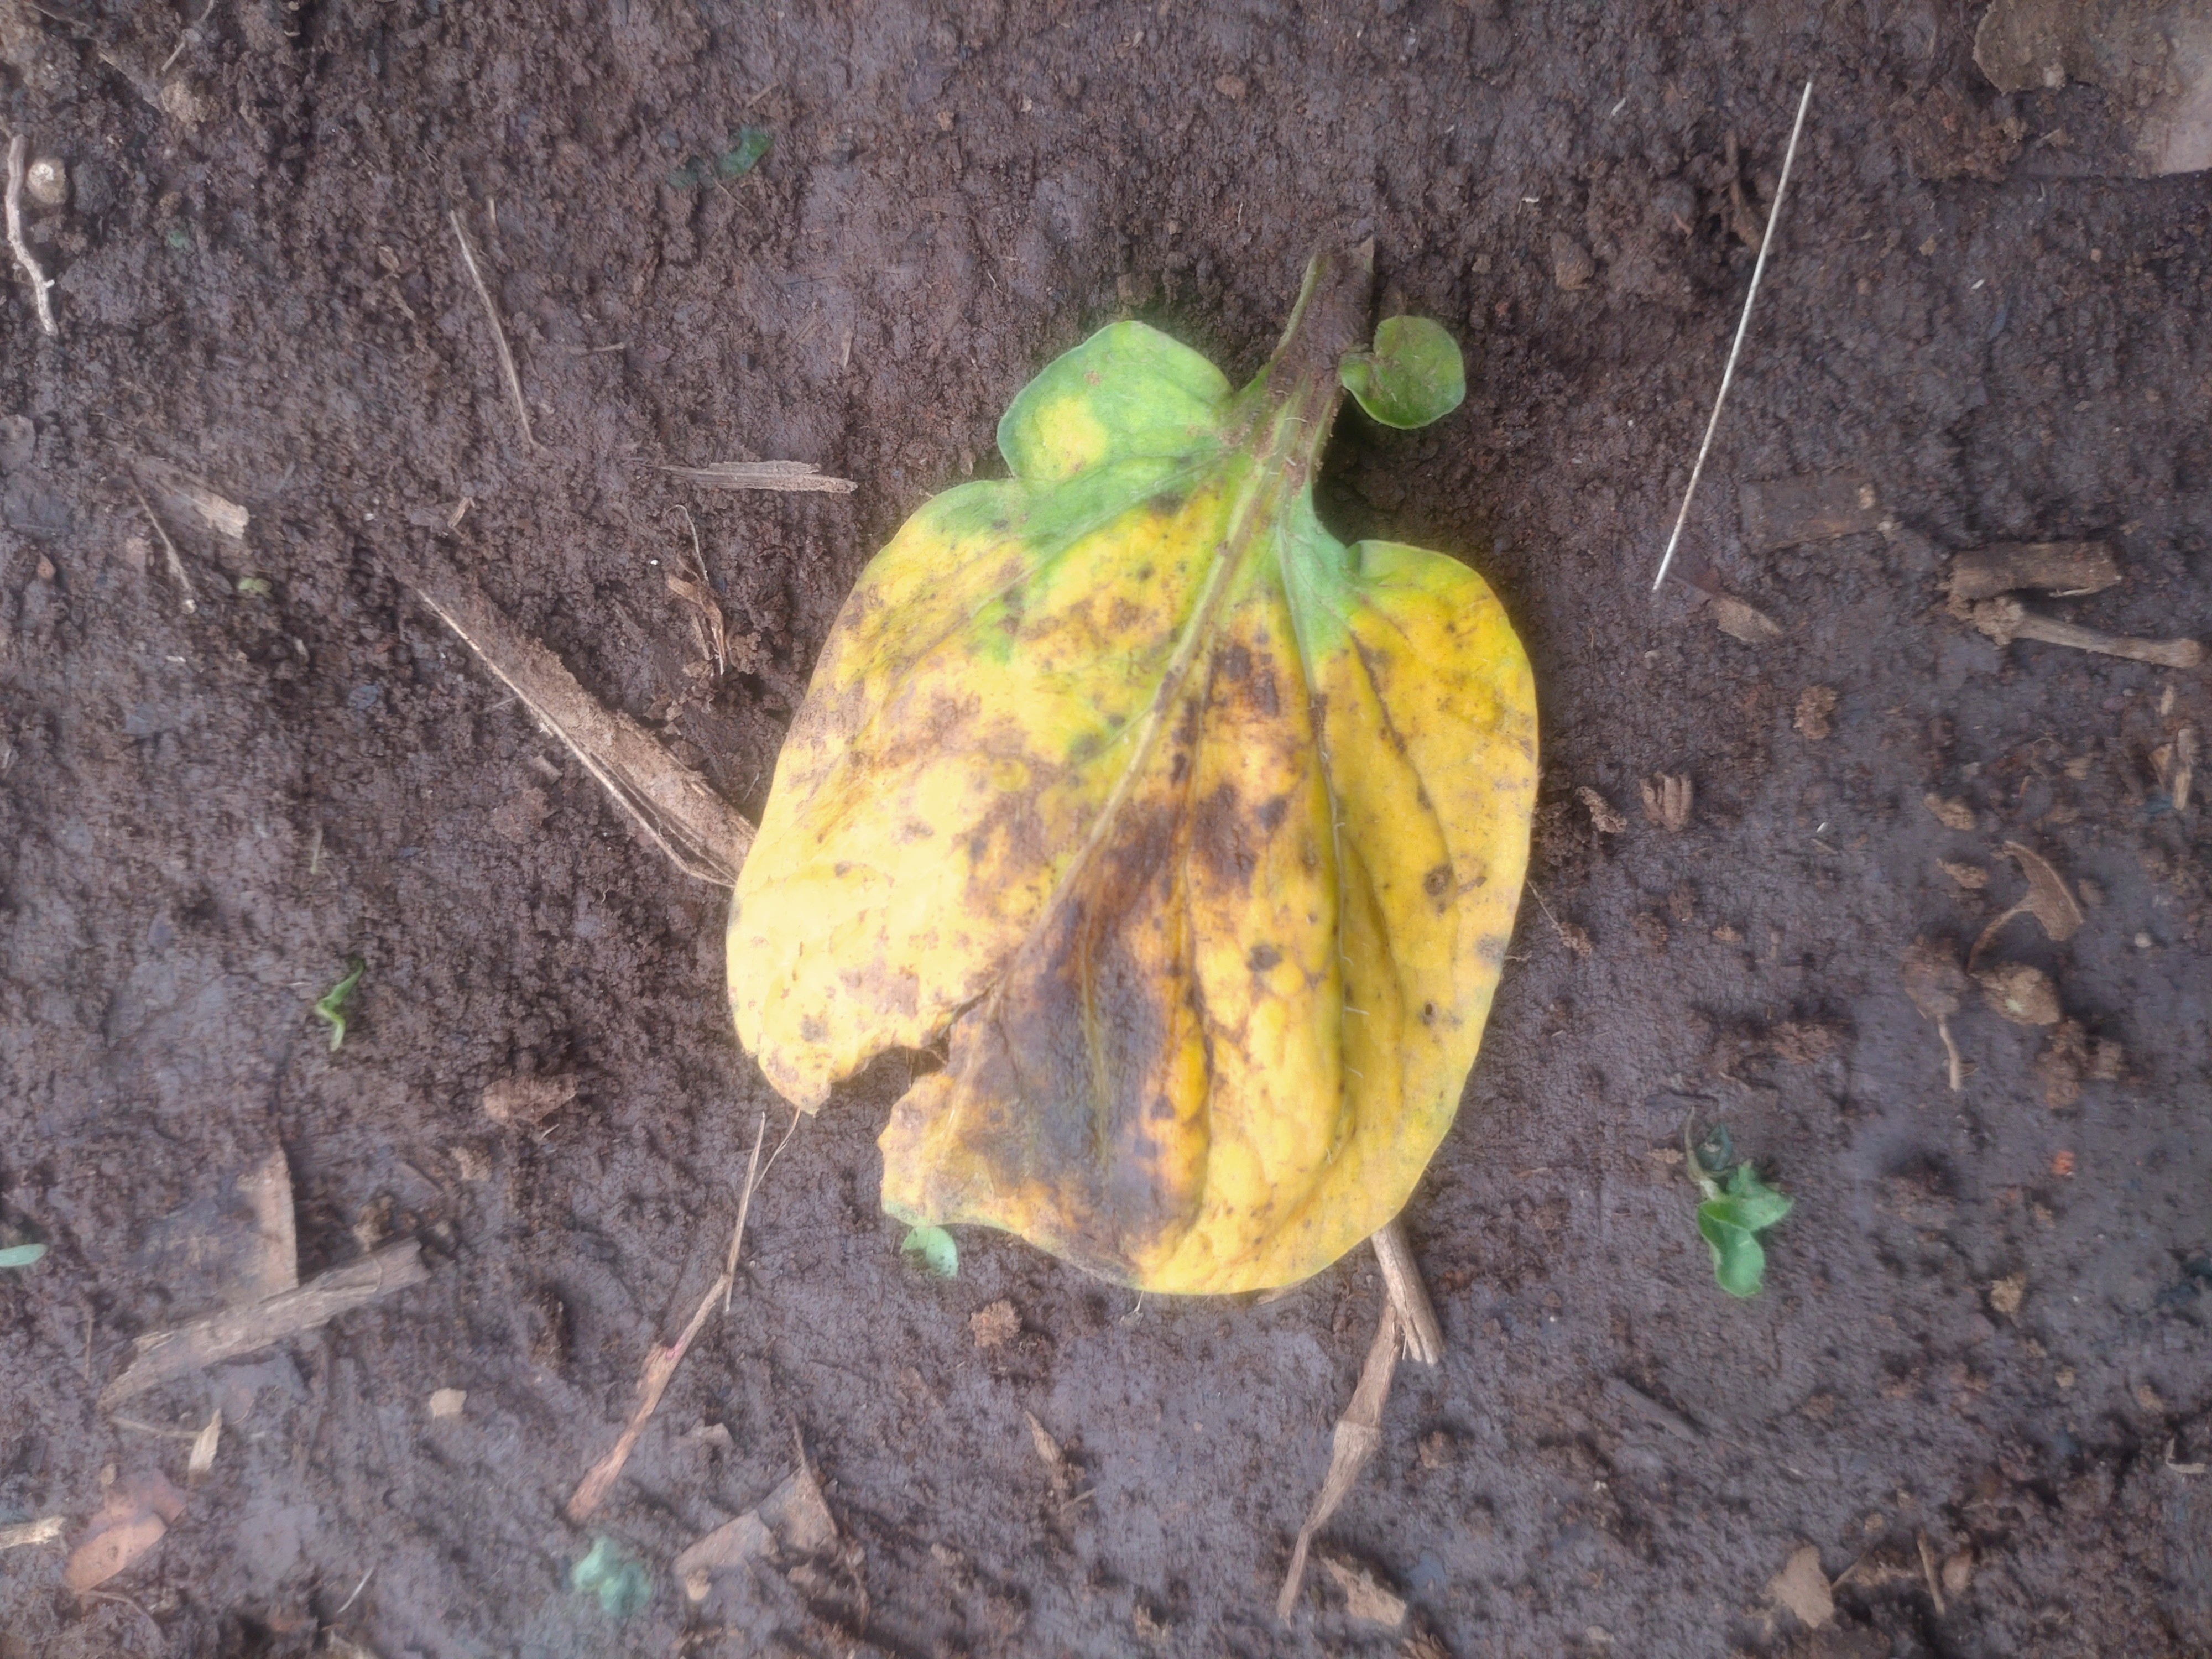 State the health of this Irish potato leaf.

late blight
